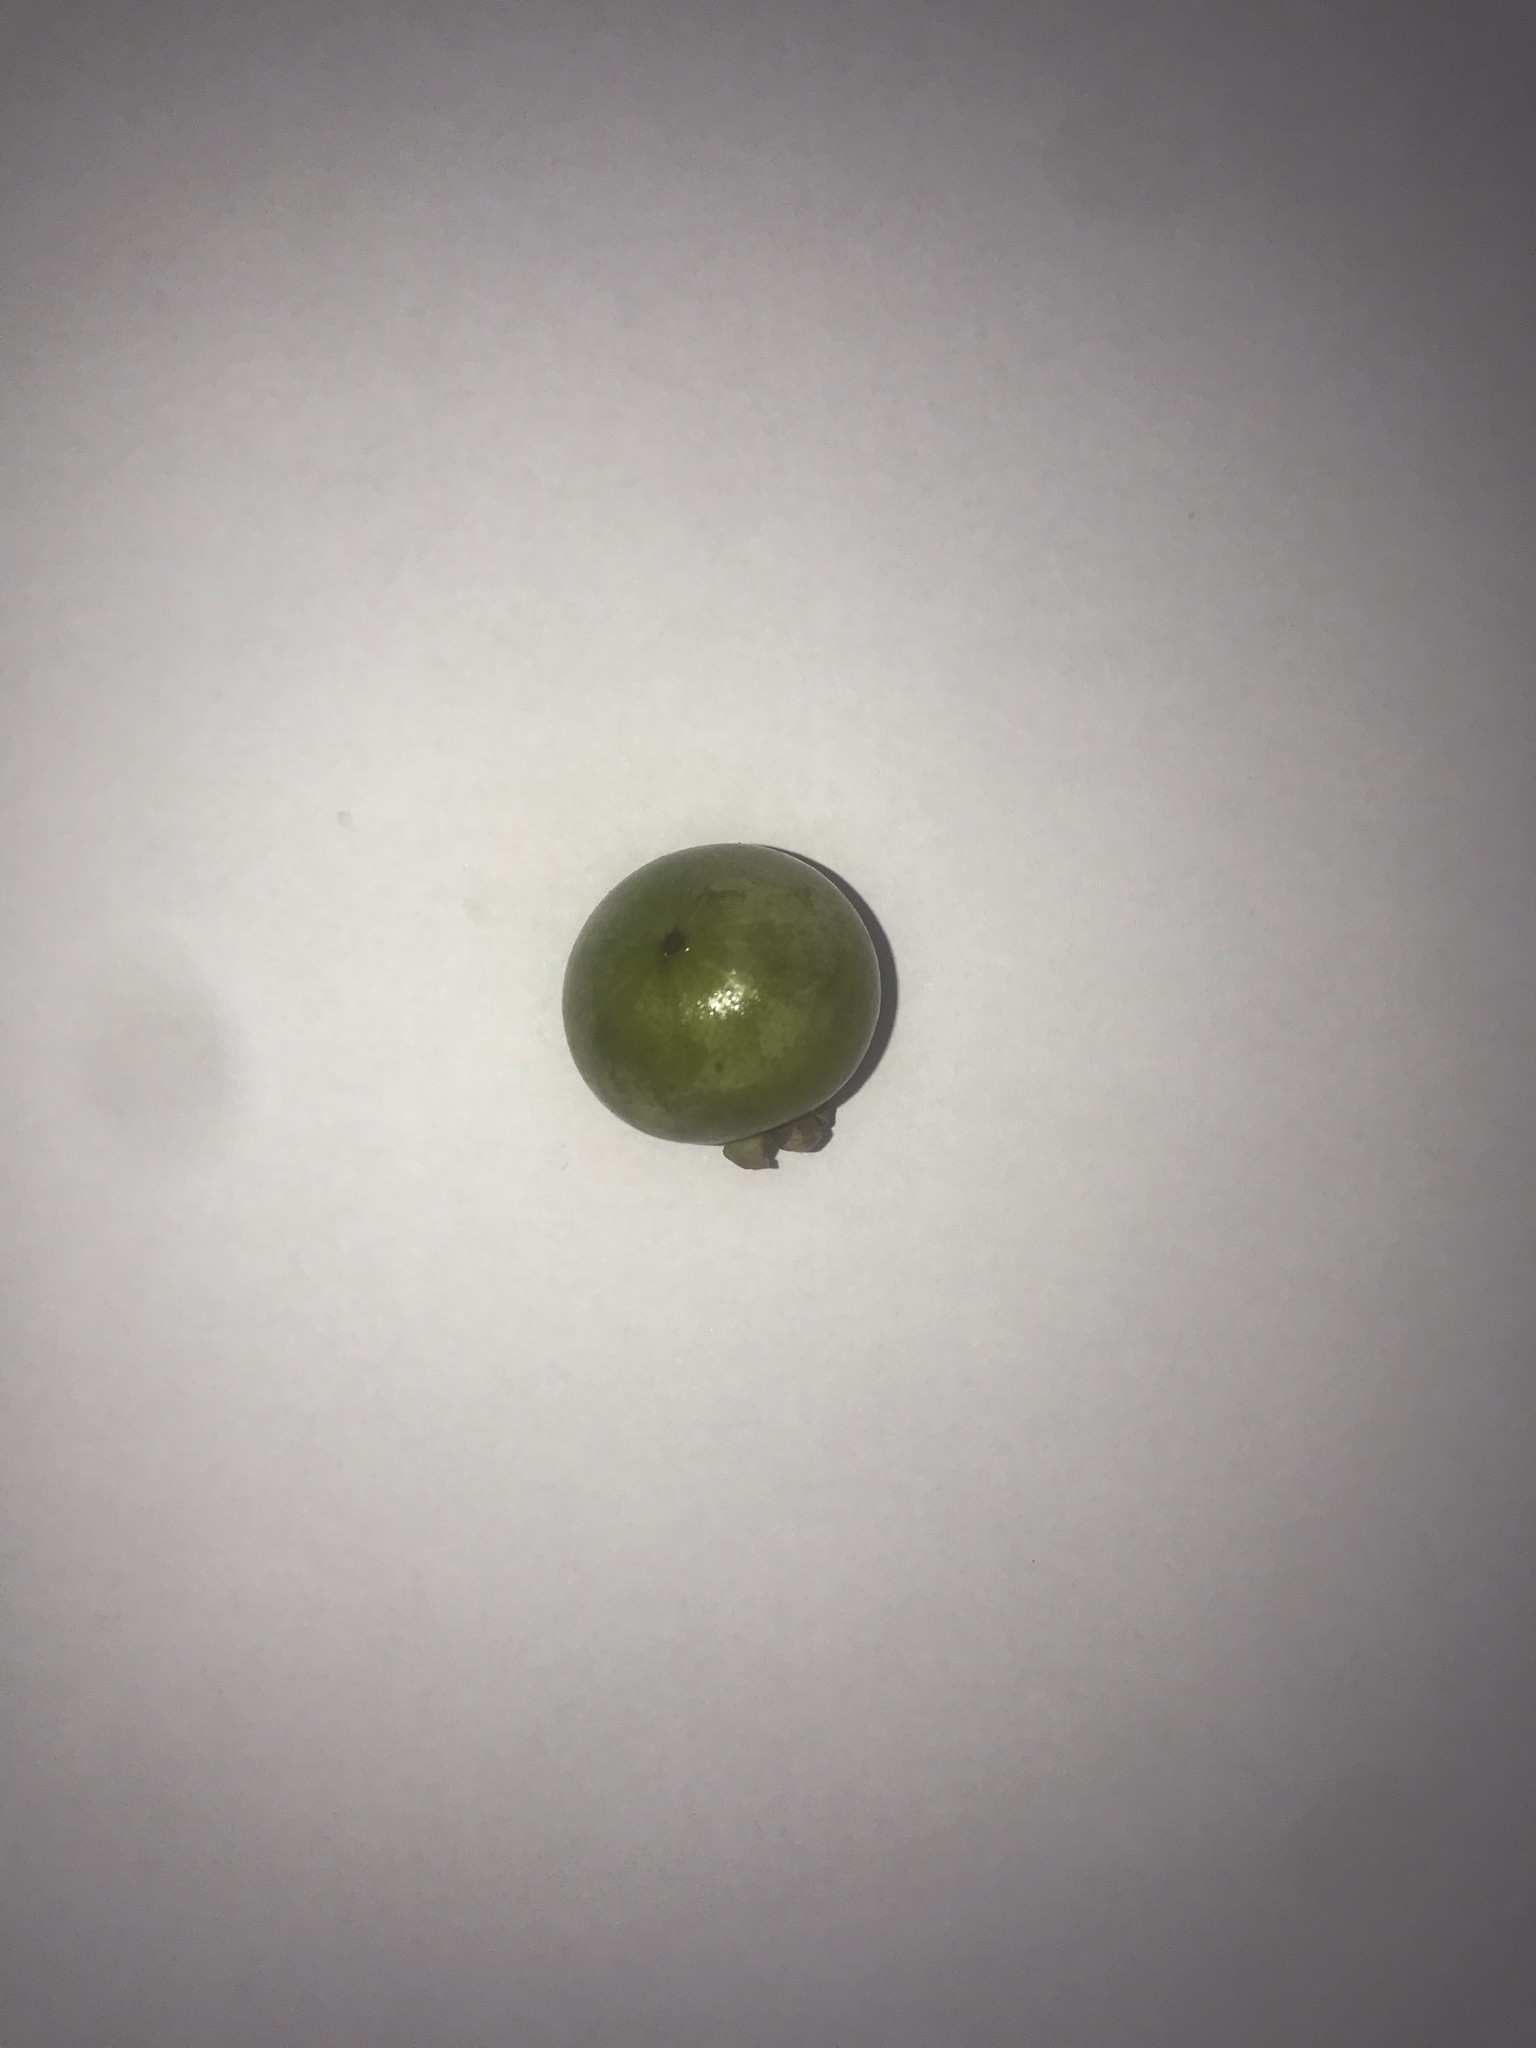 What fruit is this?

gabiroba
